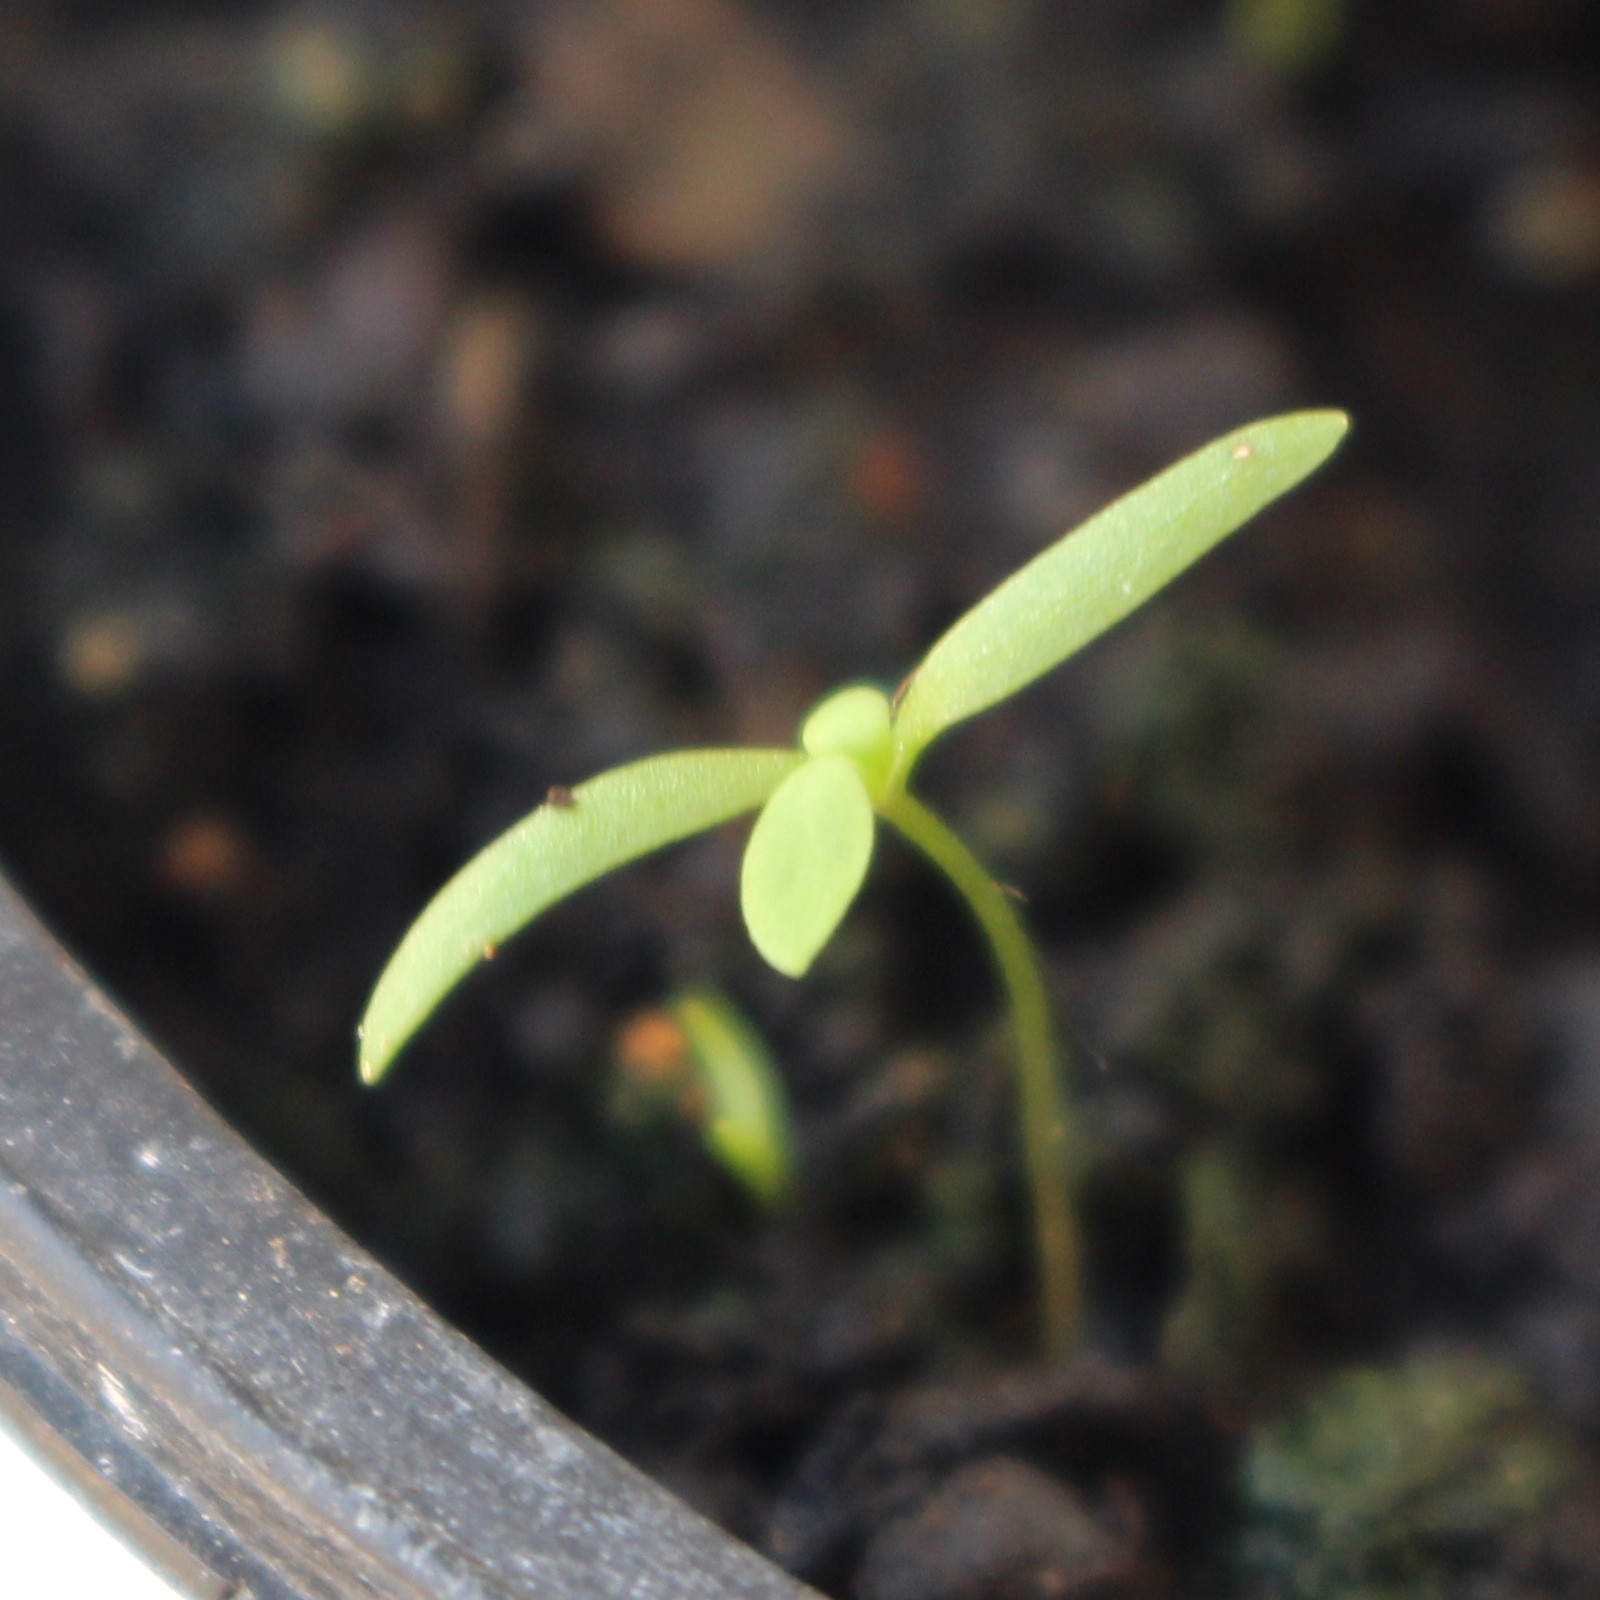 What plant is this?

Papaver rhoeas
